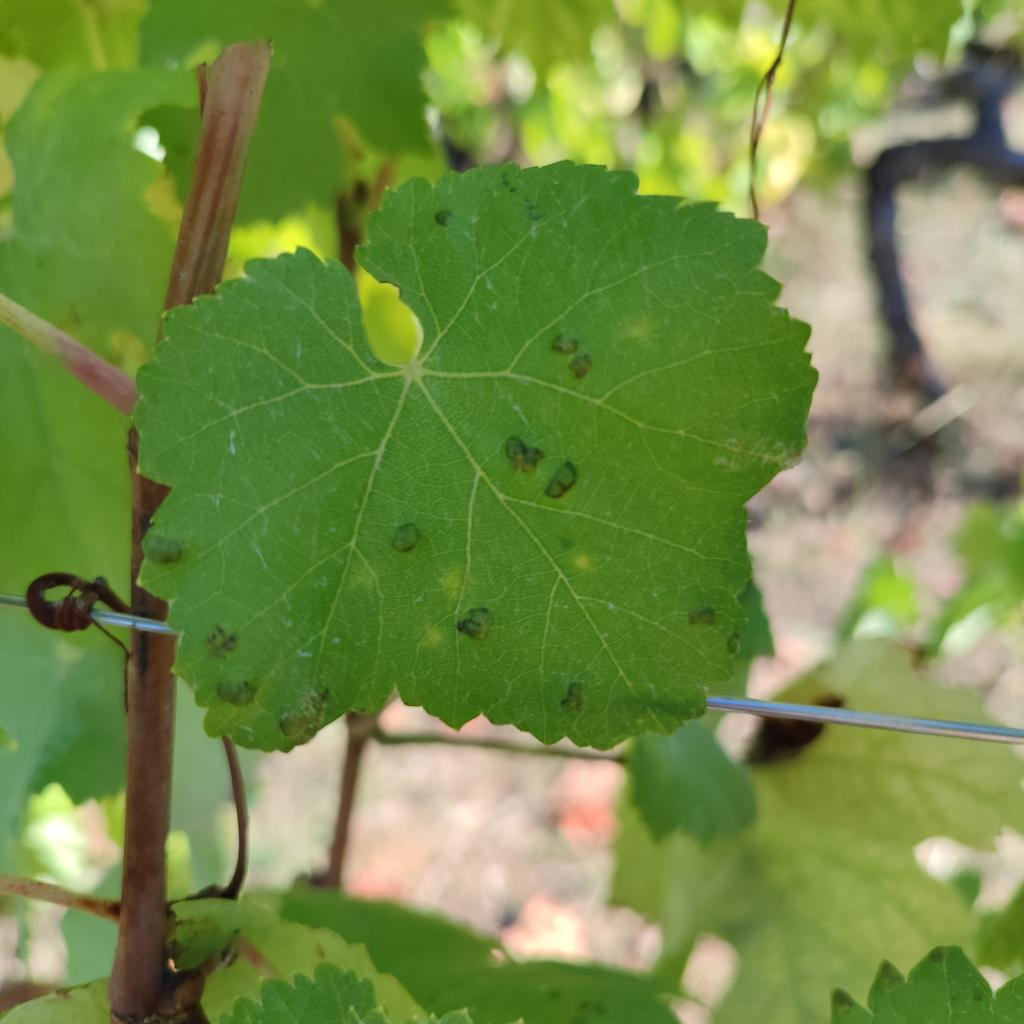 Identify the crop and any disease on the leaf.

grapevine, erineum mite
